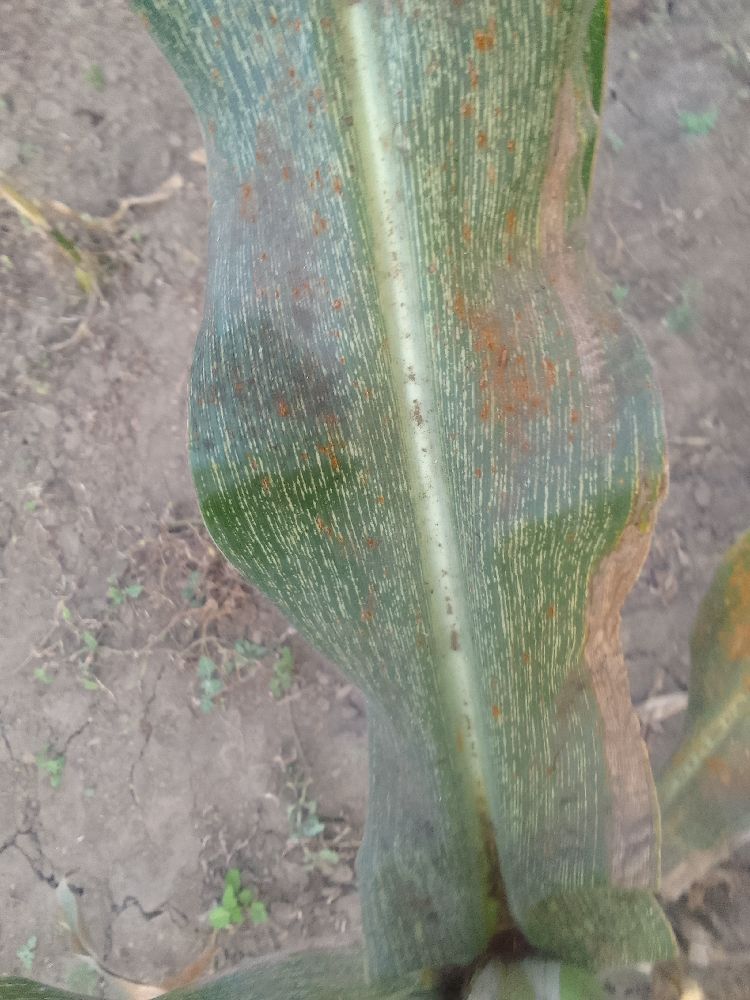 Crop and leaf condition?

maize, maize streak virus
